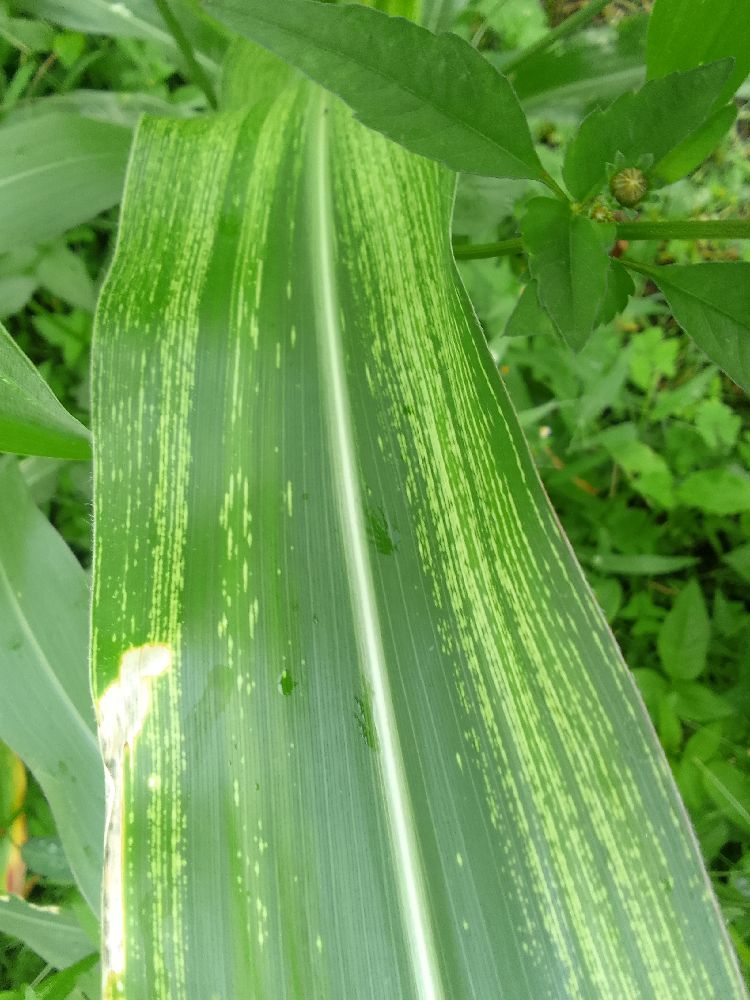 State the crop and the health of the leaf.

maize, maize streak virus
